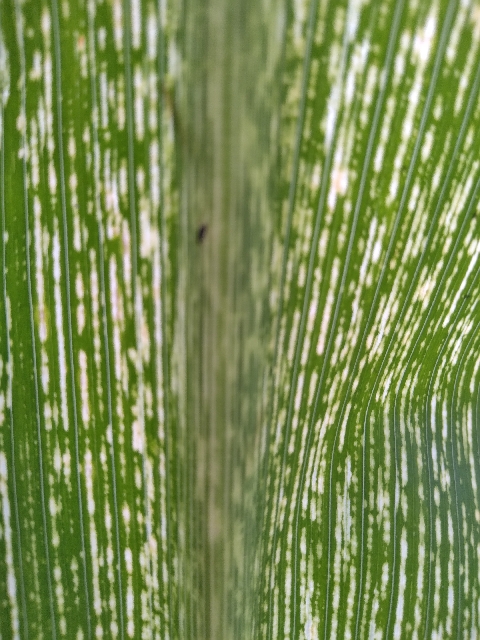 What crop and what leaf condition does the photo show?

maize, maize streak virus
